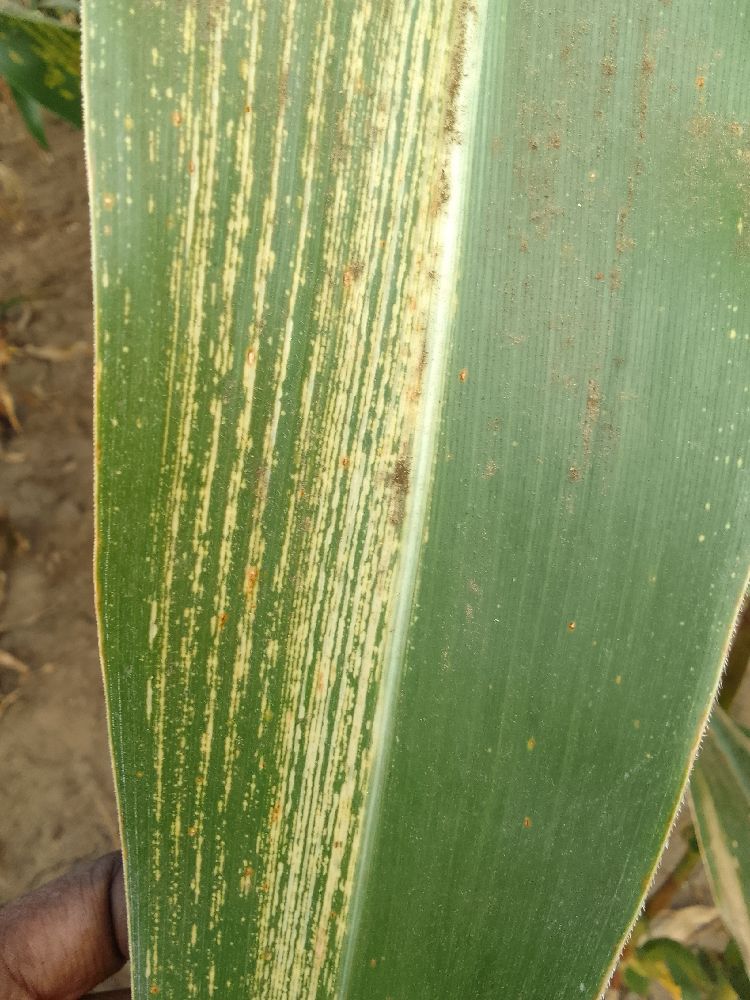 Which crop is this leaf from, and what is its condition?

maize, maize streak virus
